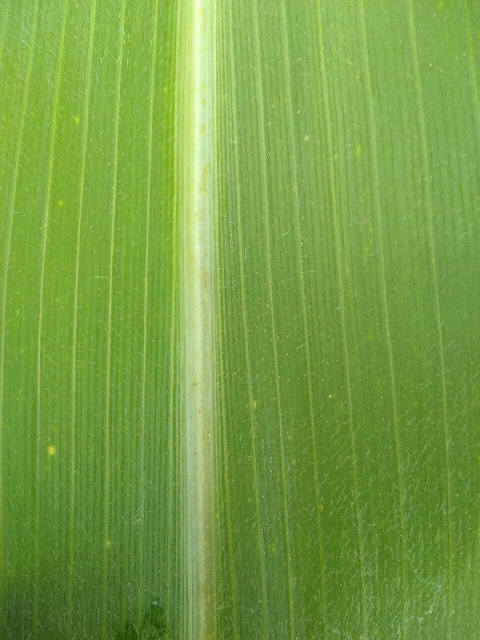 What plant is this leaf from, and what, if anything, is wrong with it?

maize, healthy
